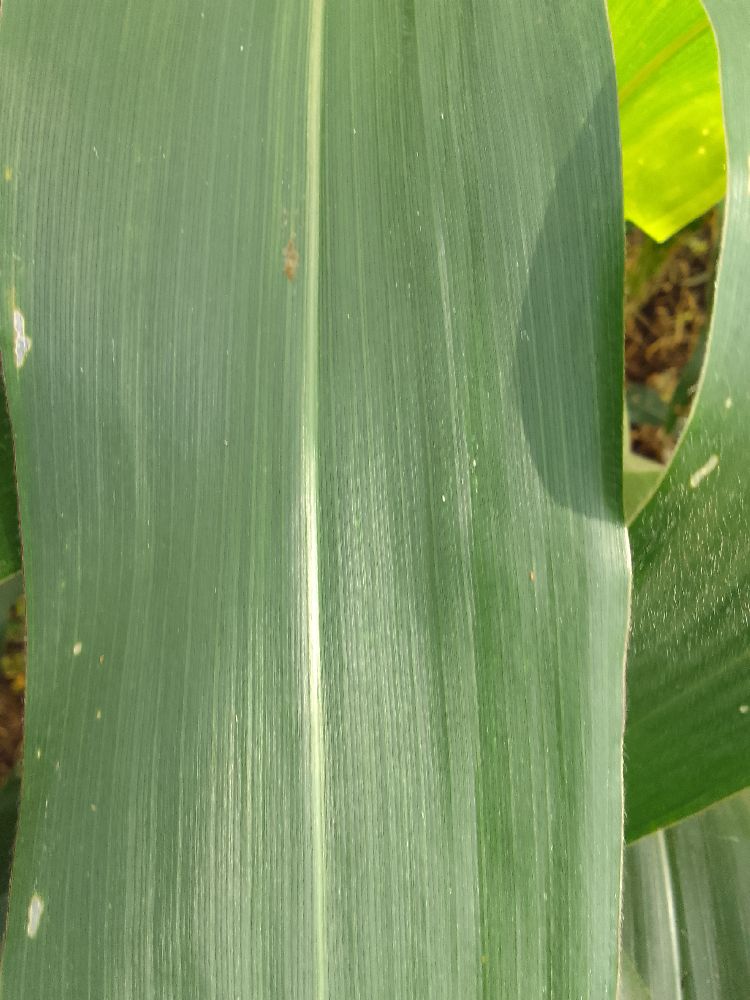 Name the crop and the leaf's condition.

maize, healthy
